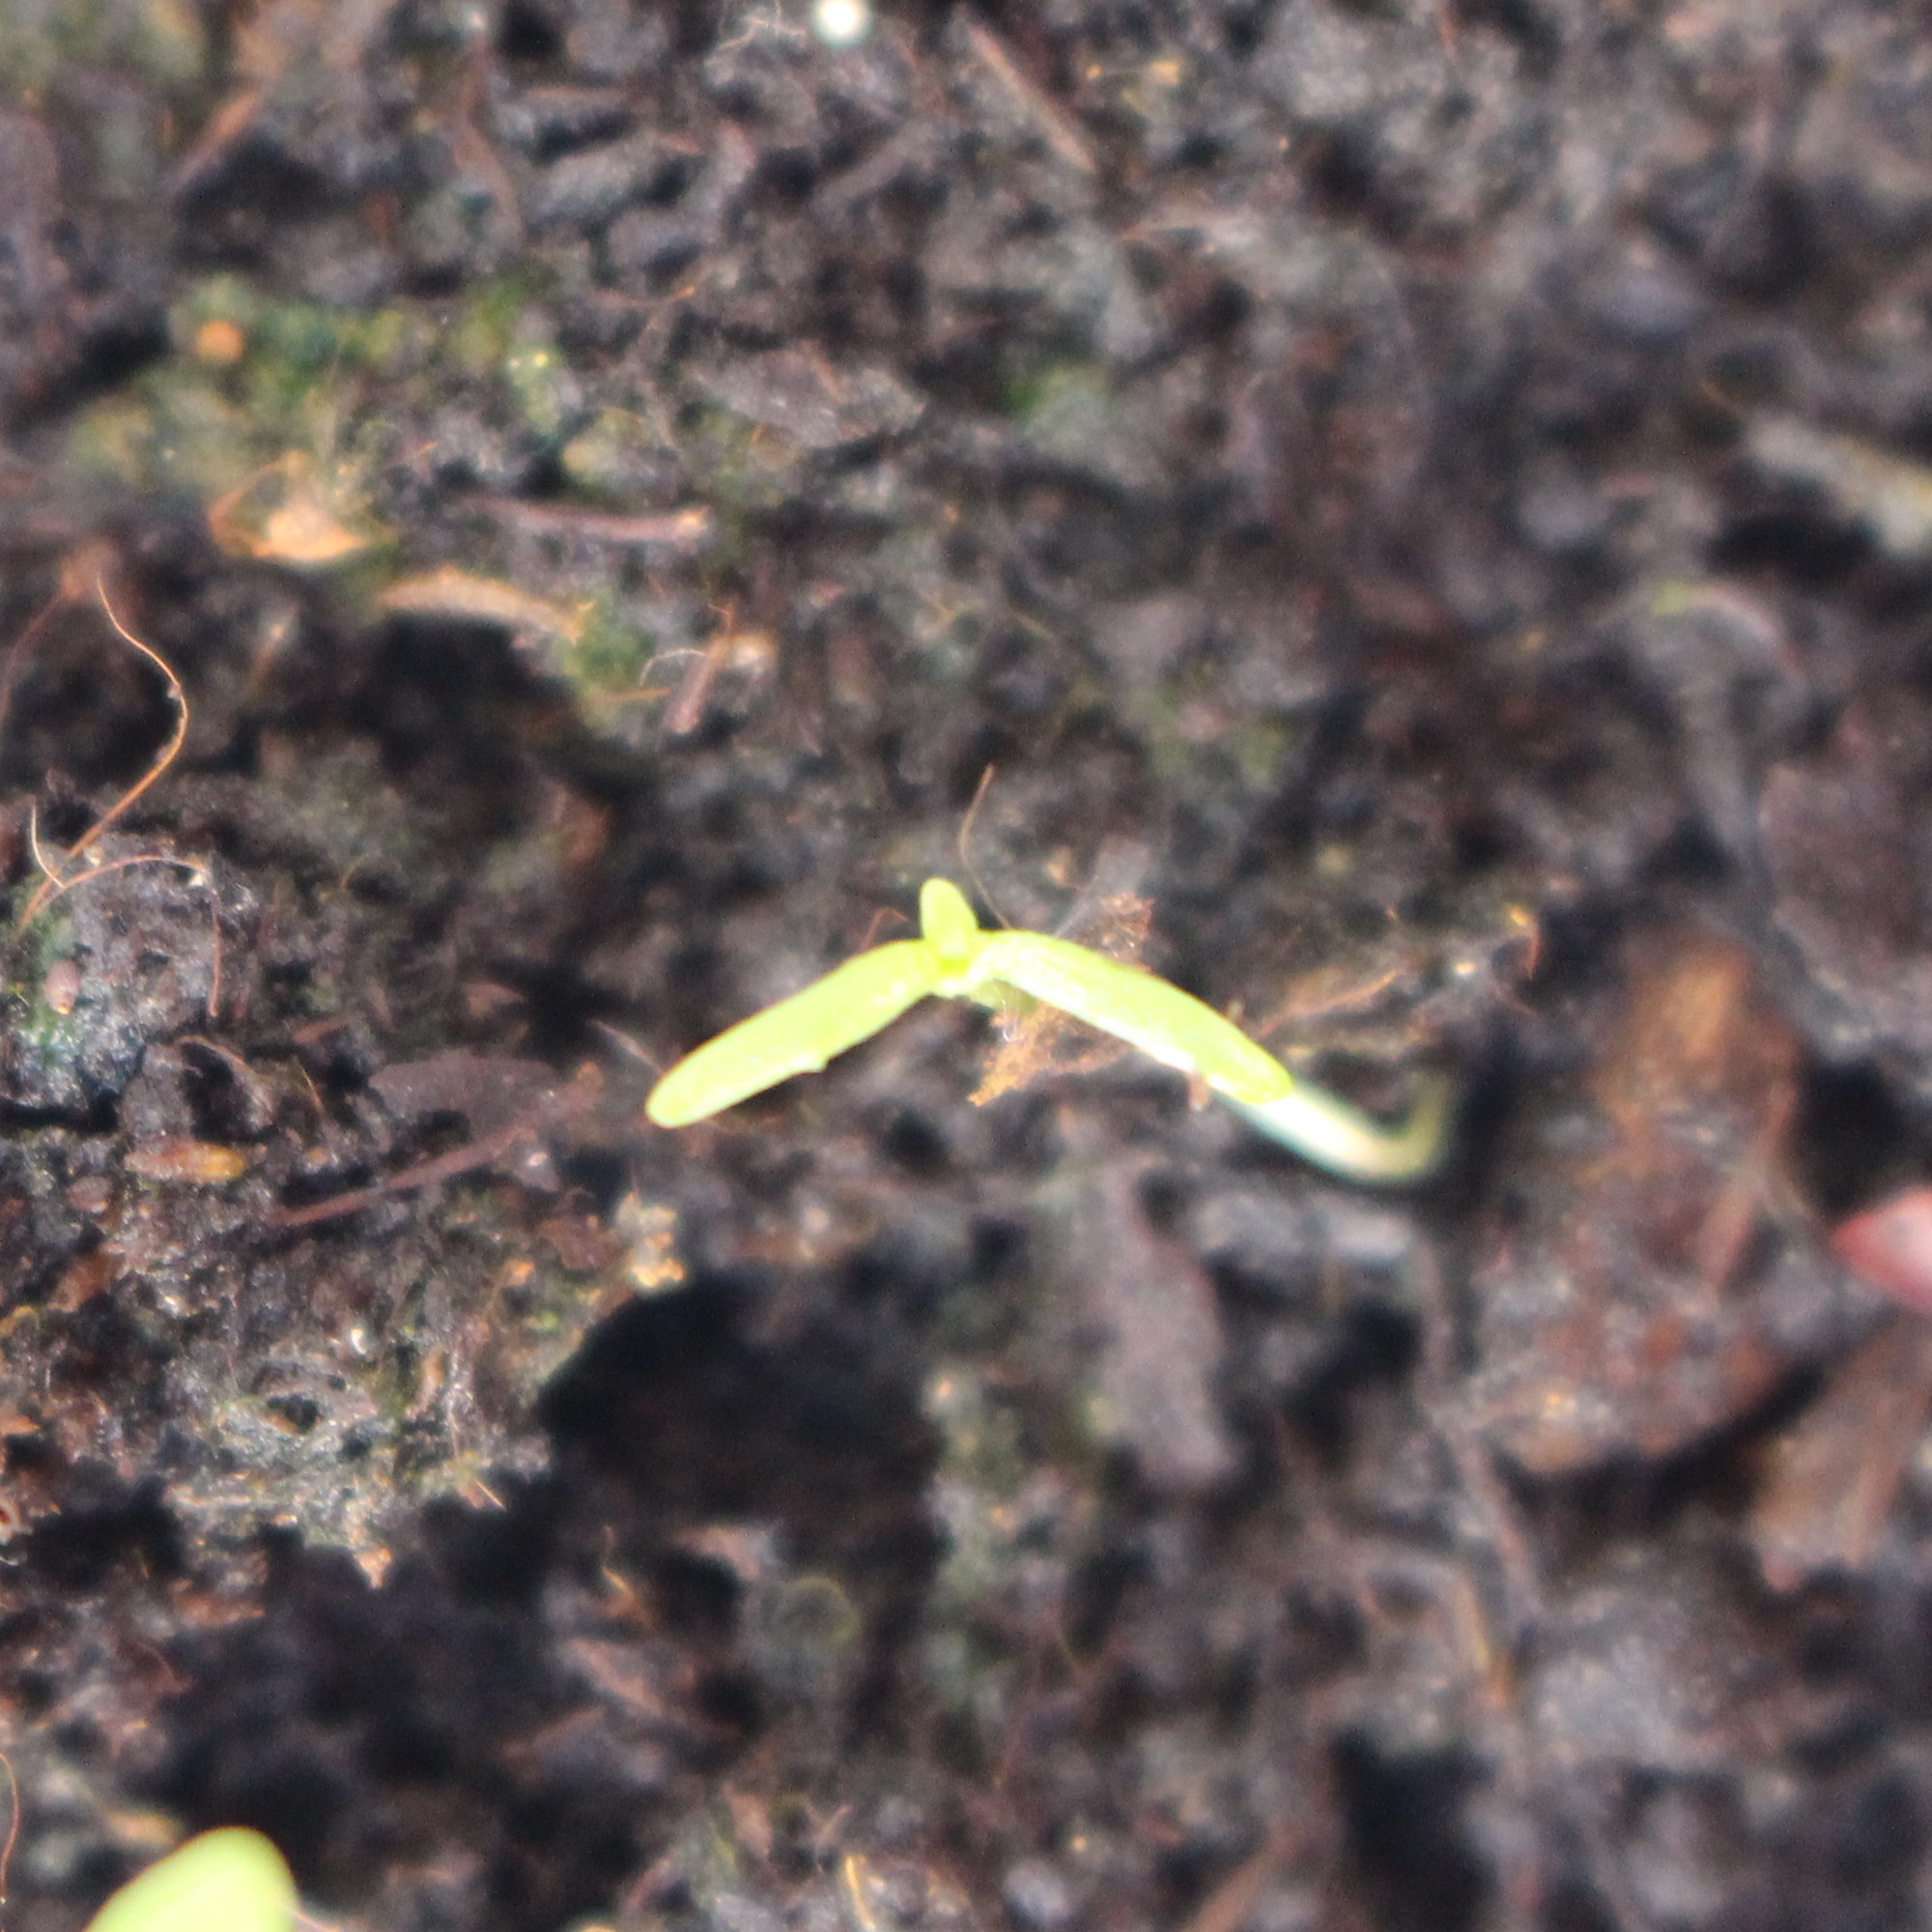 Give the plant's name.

Papaver rhoeas
